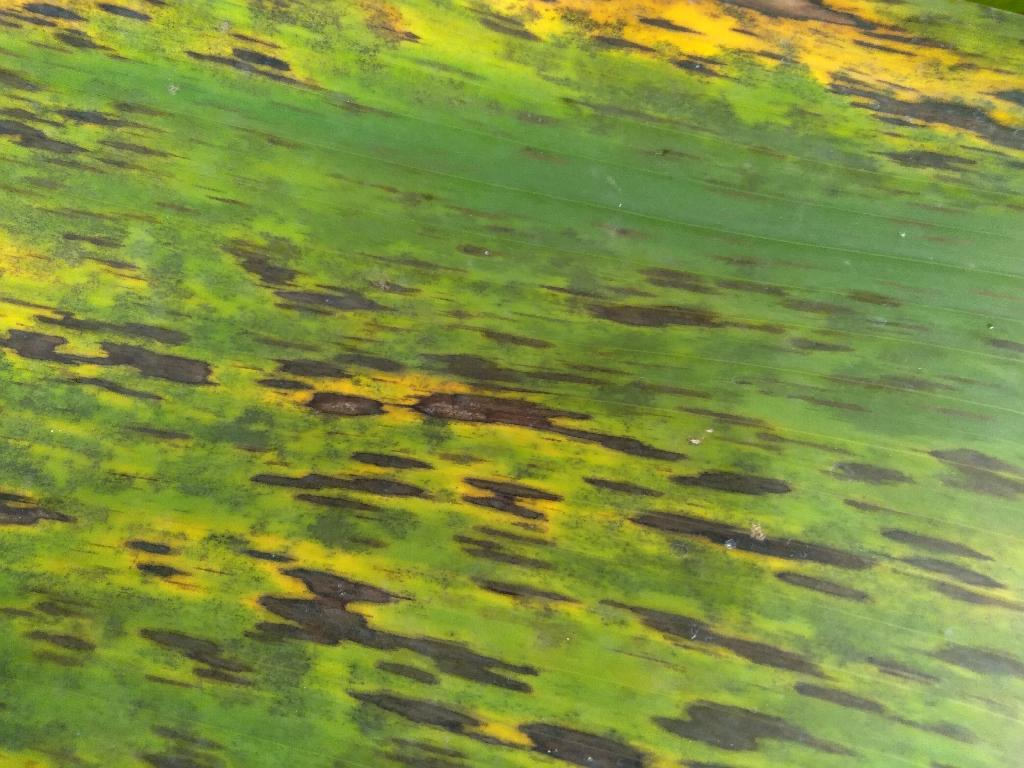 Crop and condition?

banana, black sigatoka
